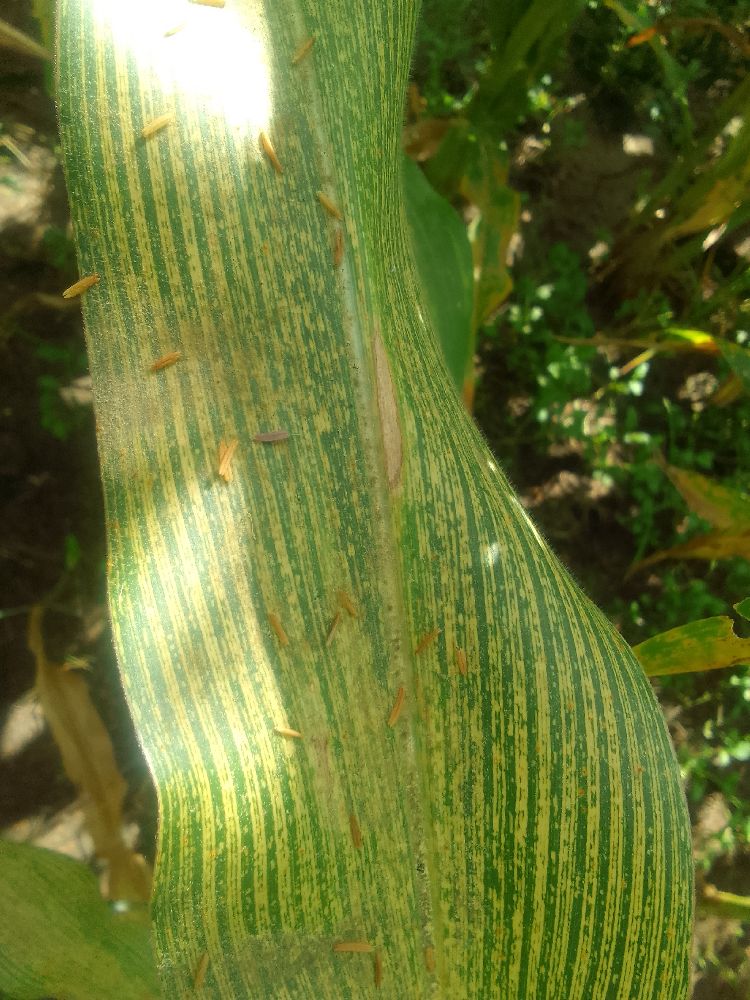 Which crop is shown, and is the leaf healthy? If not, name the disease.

maize, maize streak virus
